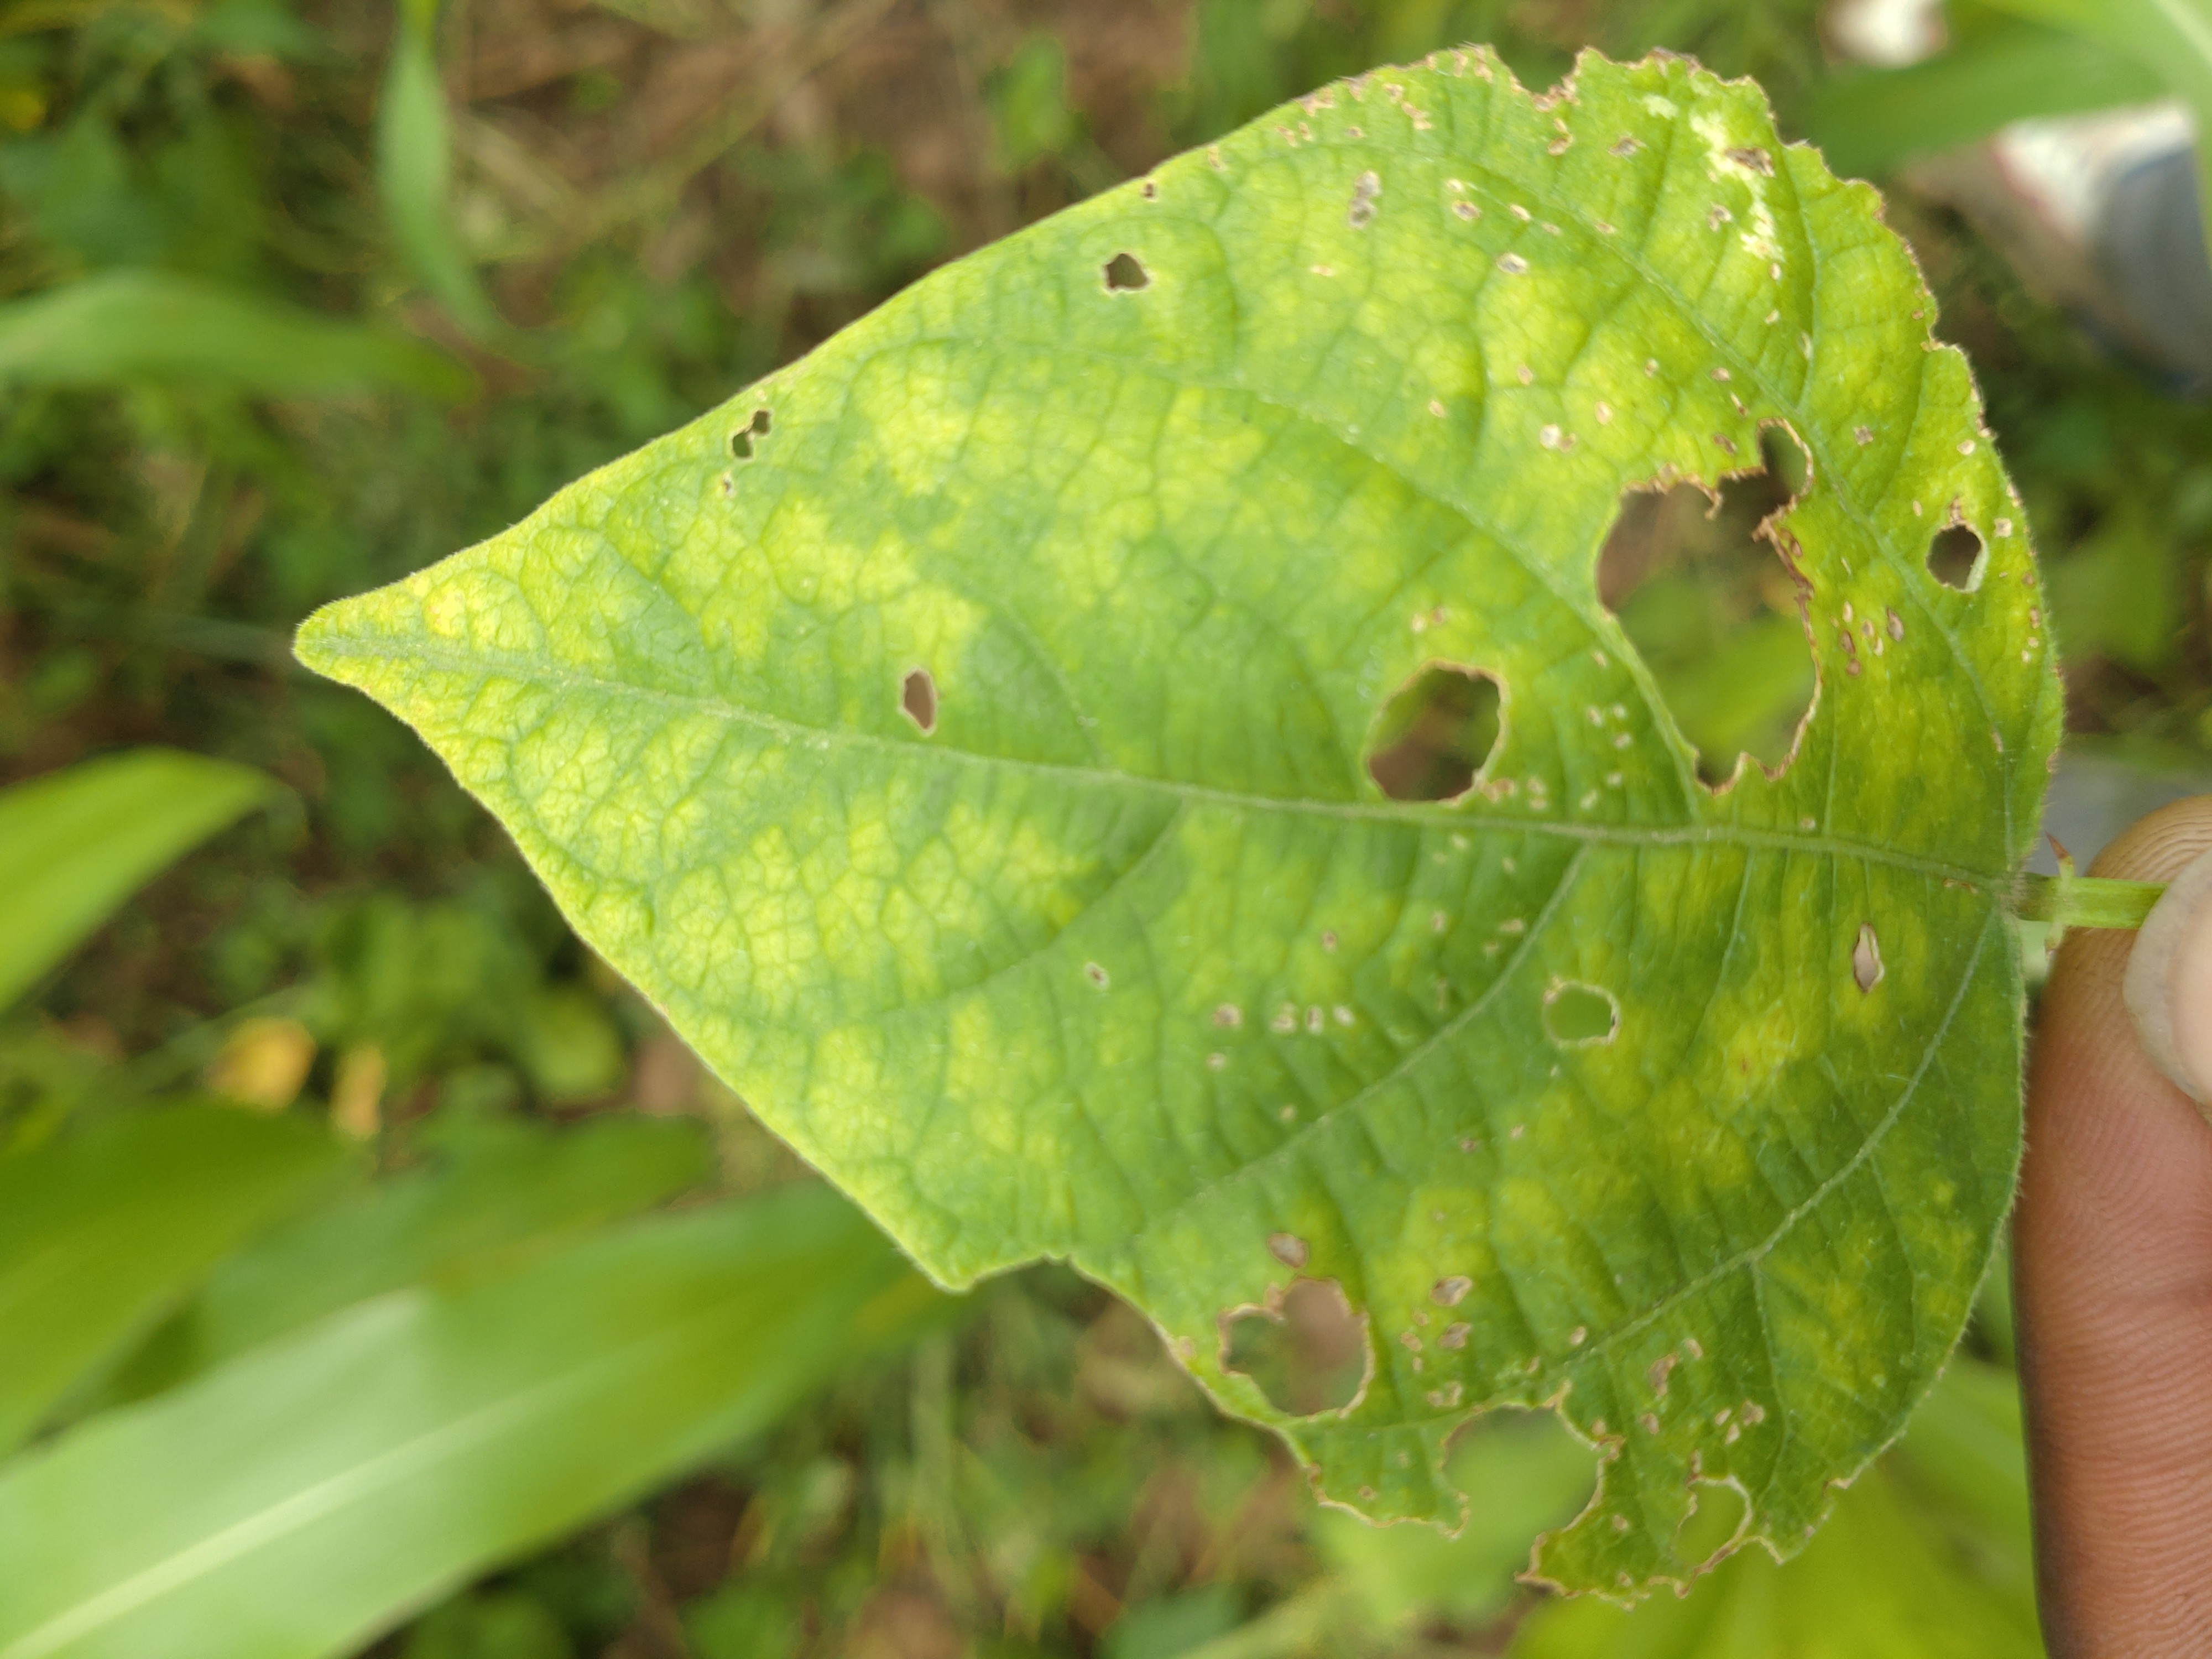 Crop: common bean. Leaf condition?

rust
